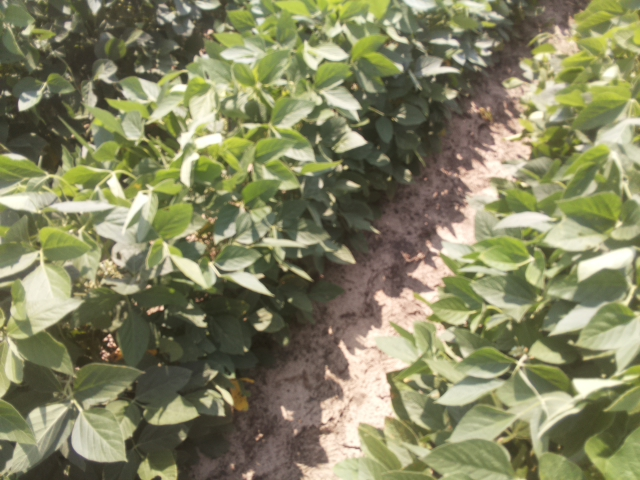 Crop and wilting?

soybean, leaves with no wilting
